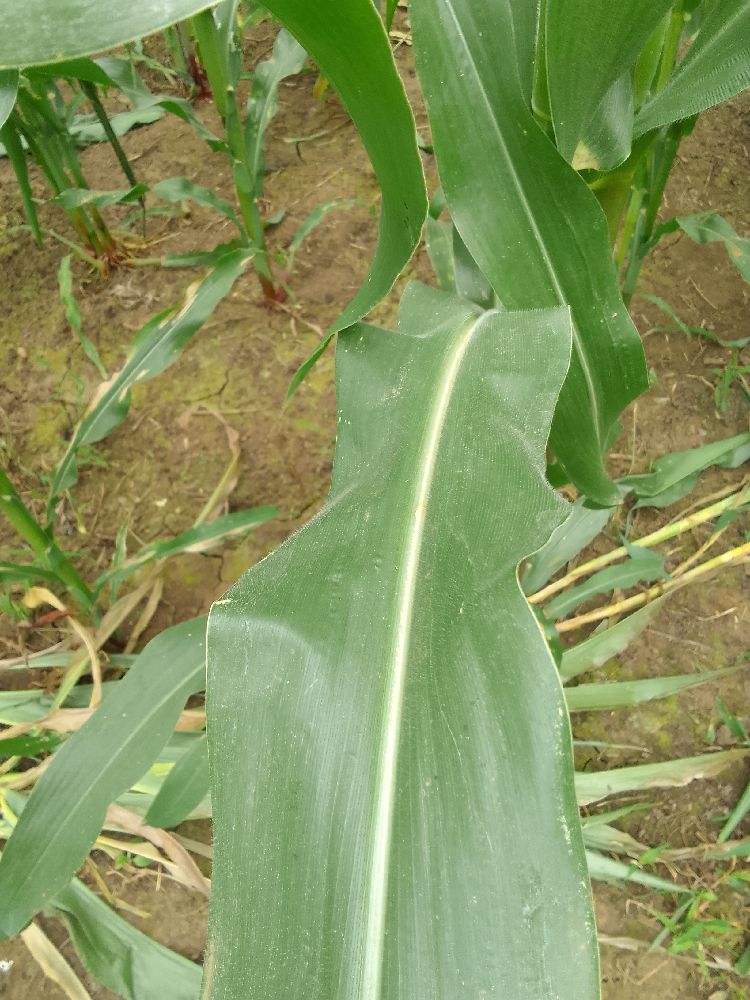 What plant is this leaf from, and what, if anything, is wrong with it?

maize, healthy
